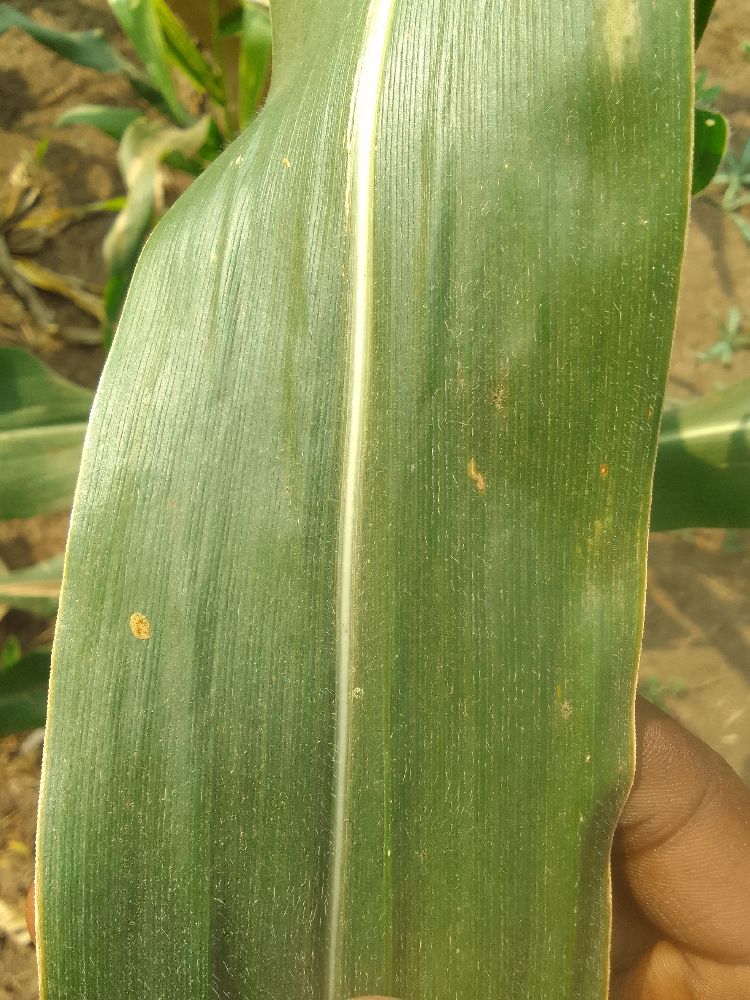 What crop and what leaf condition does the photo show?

maize, healthy
